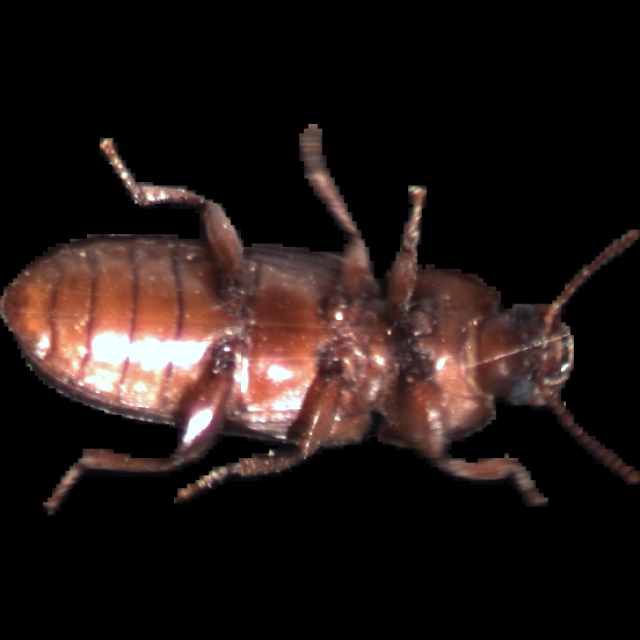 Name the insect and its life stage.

mealworm beetle
